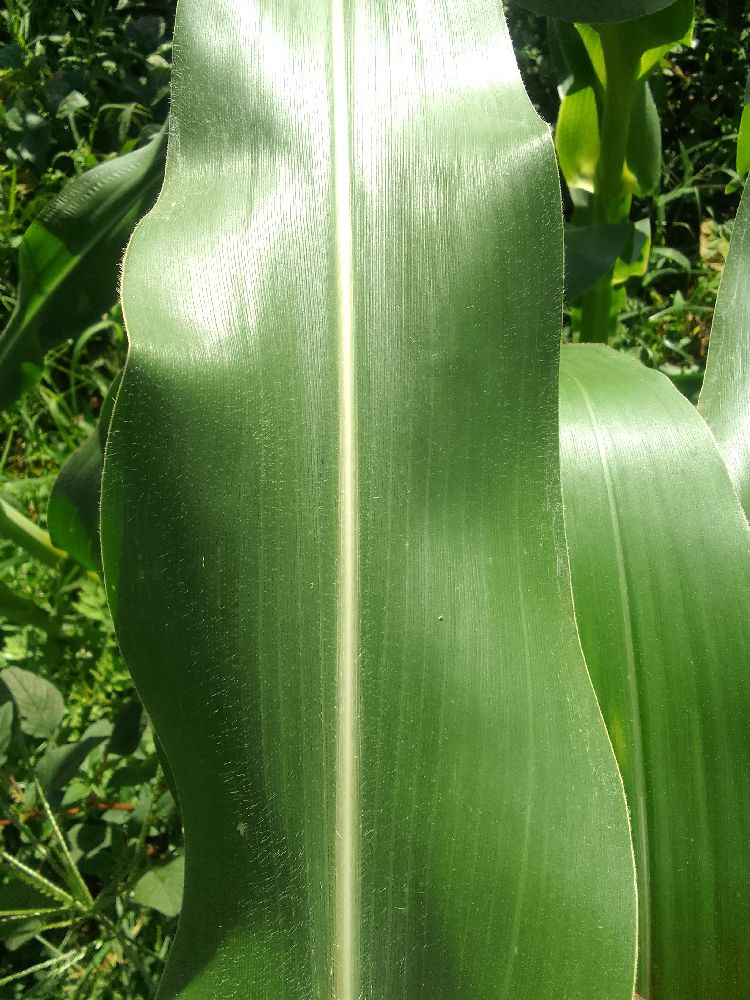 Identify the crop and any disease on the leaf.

maize, healthy
